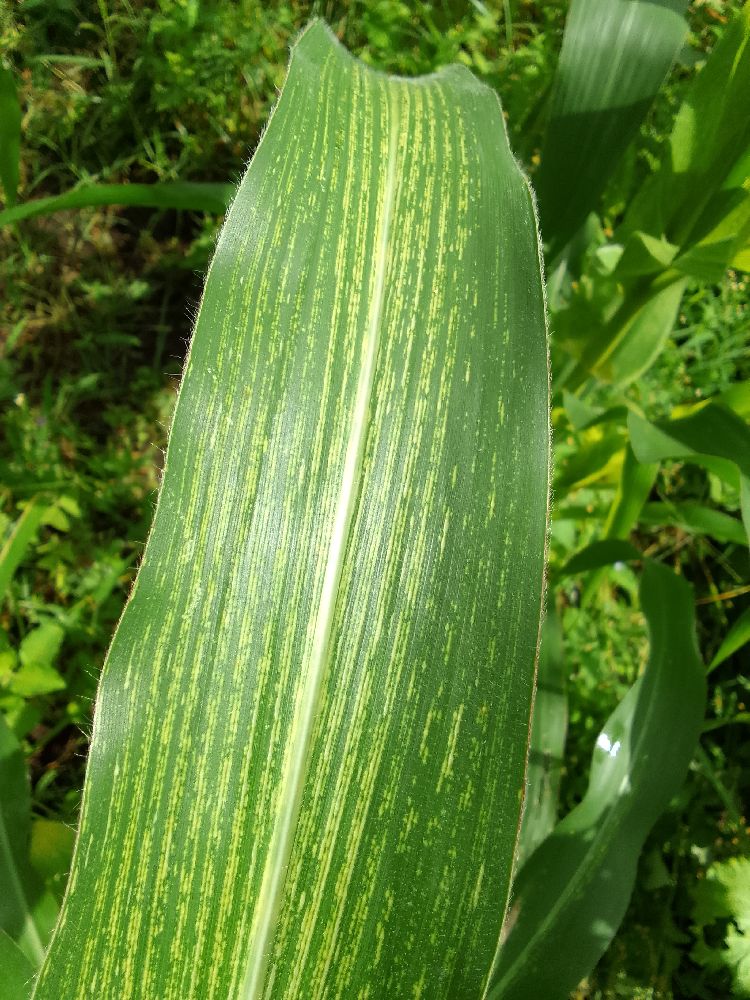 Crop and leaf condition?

maize, maize streak virus
